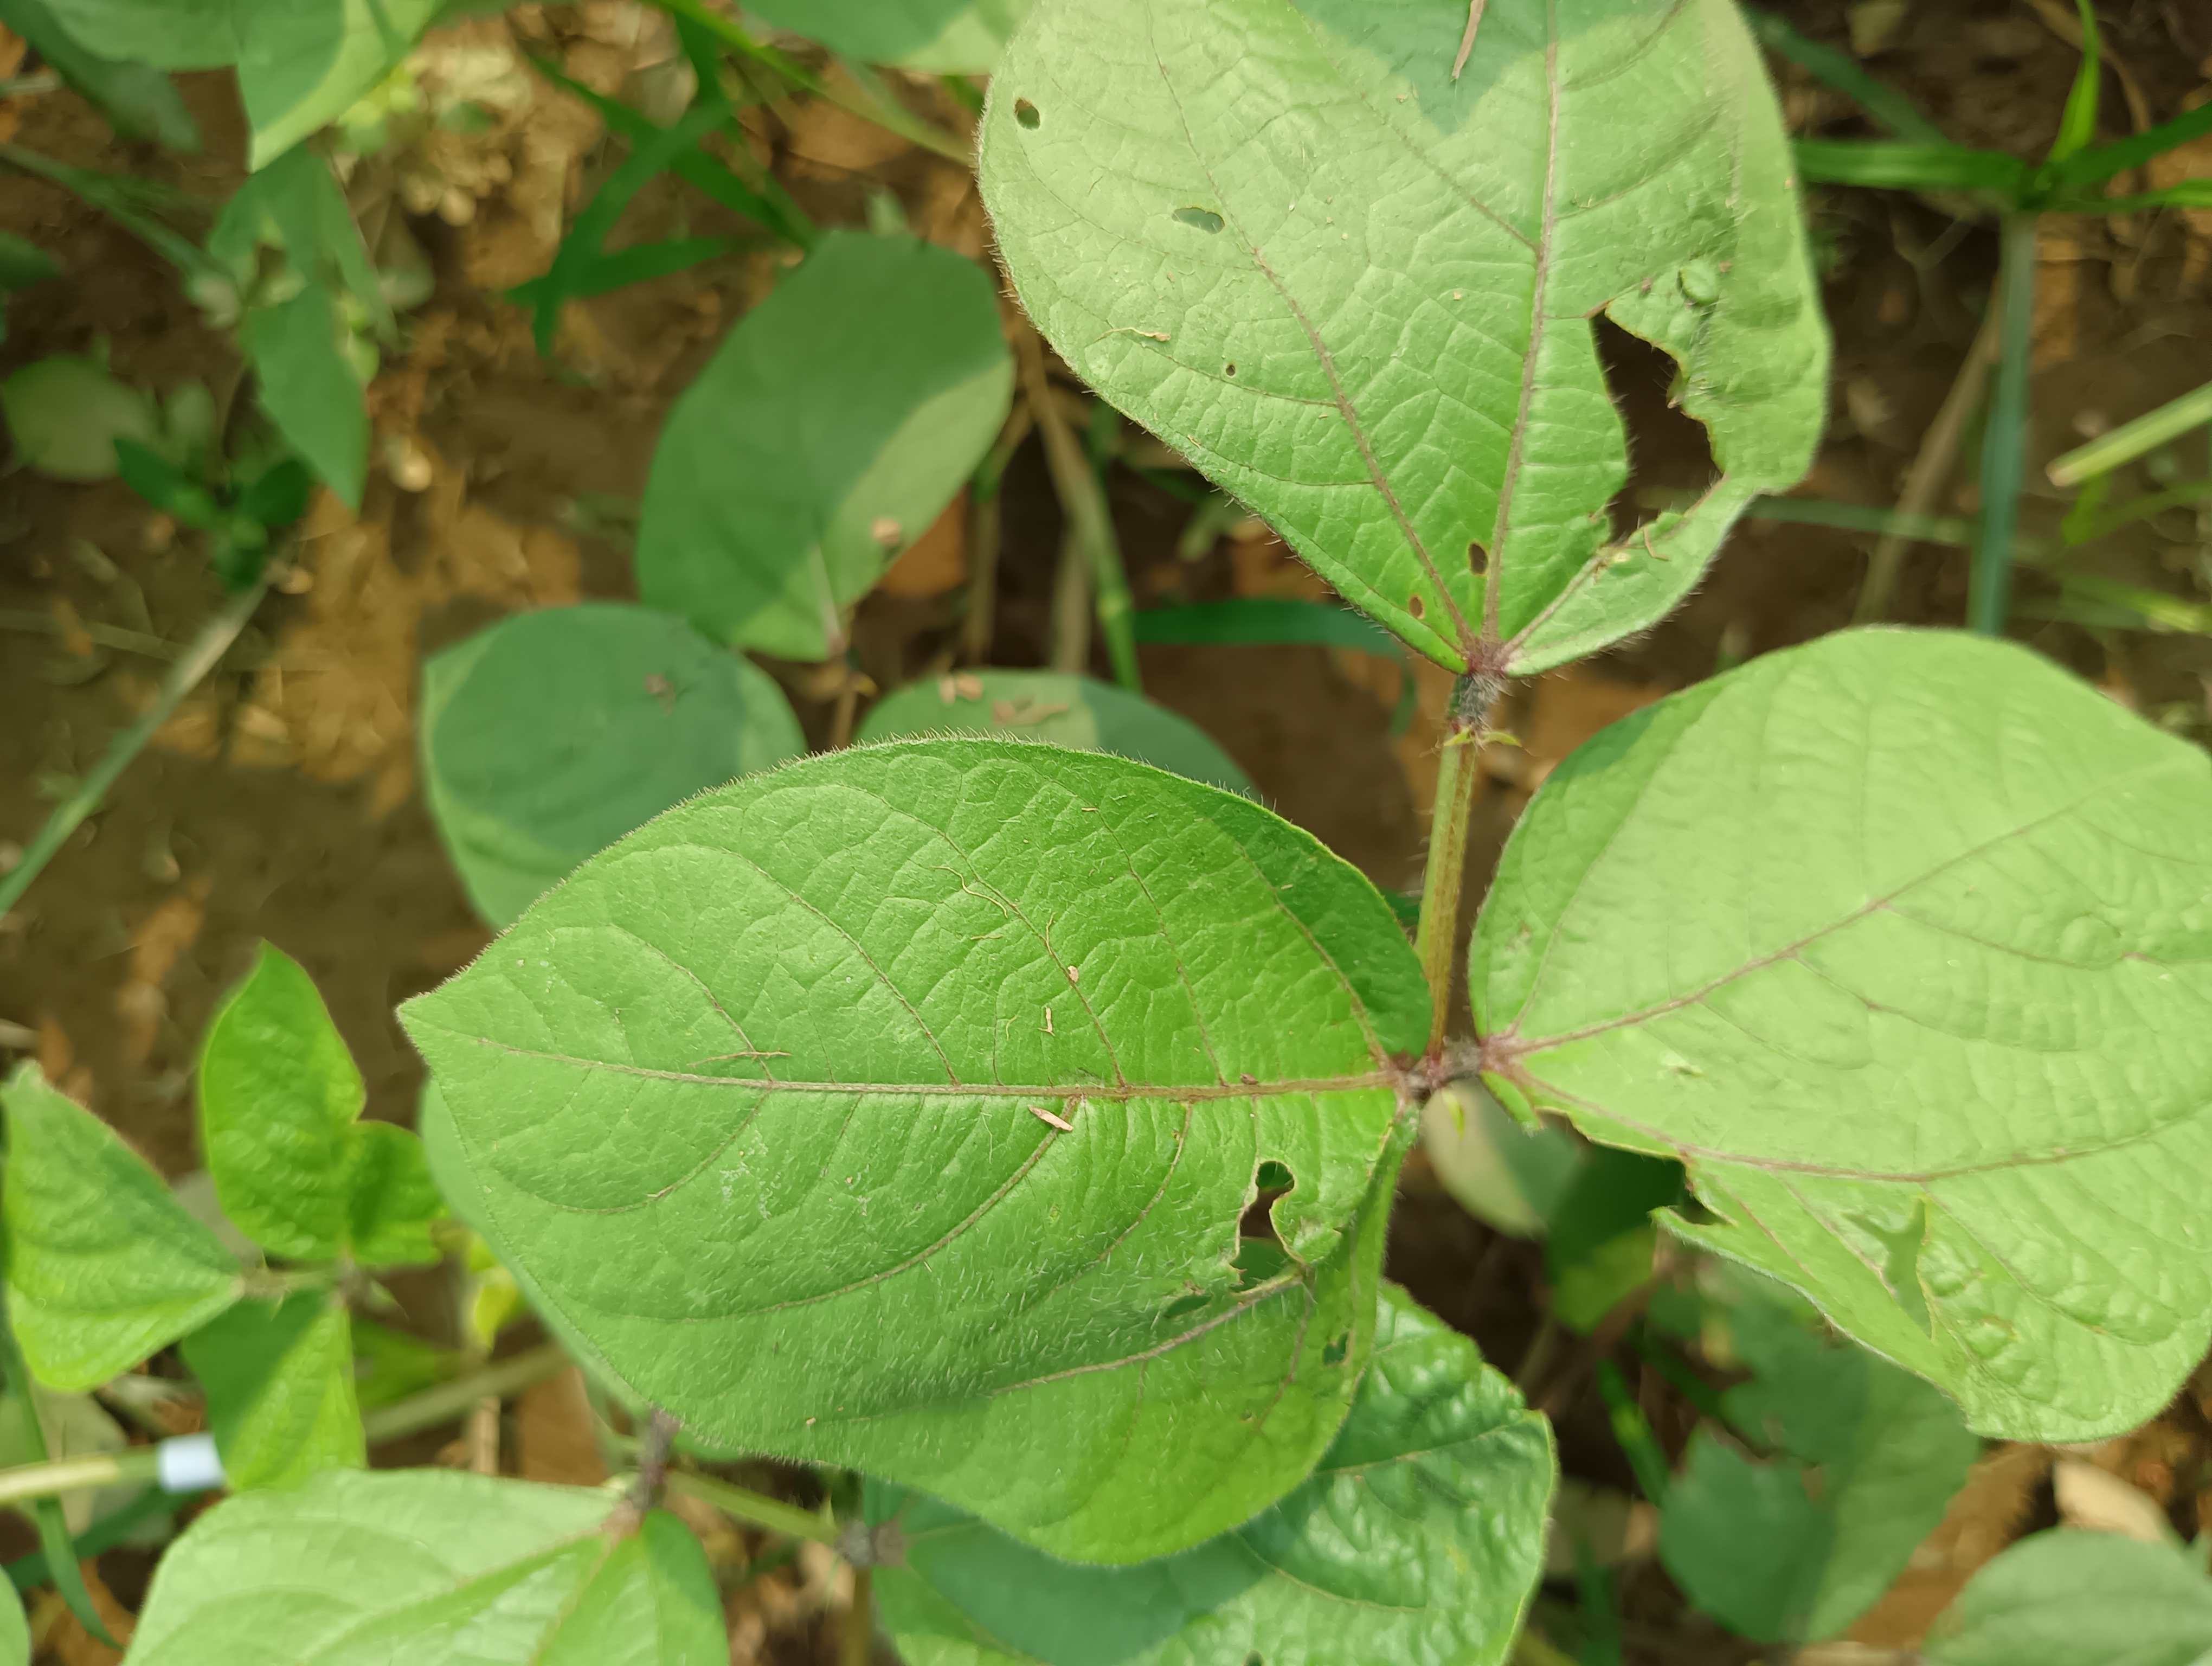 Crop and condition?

mungbean, healthy
